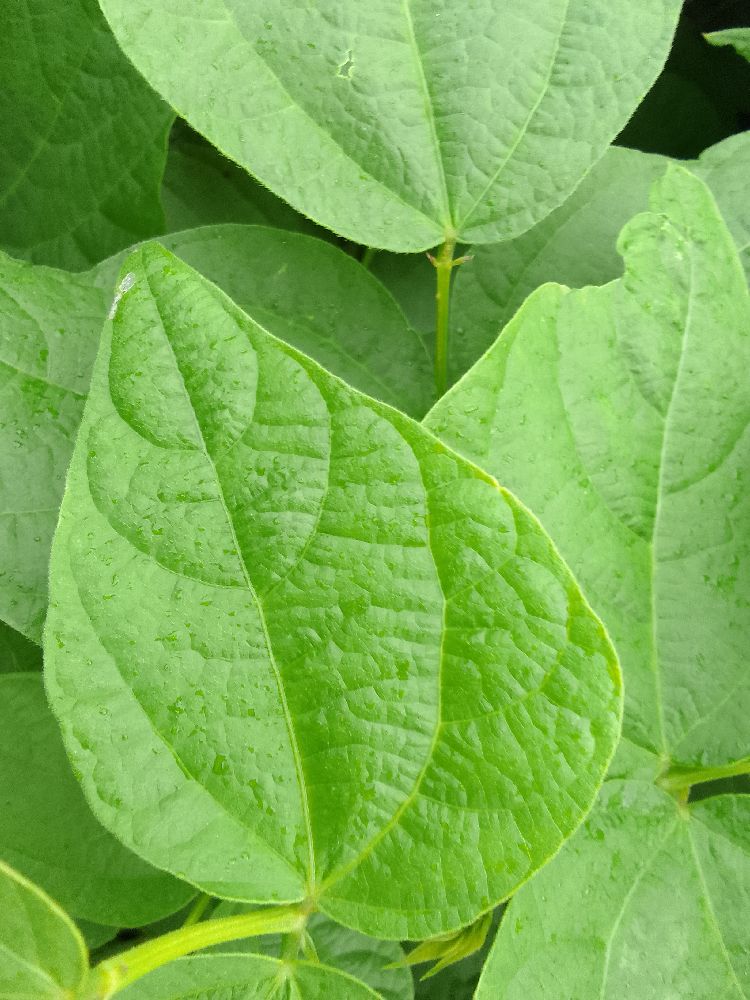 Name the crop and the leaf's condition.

common bean, healthy
